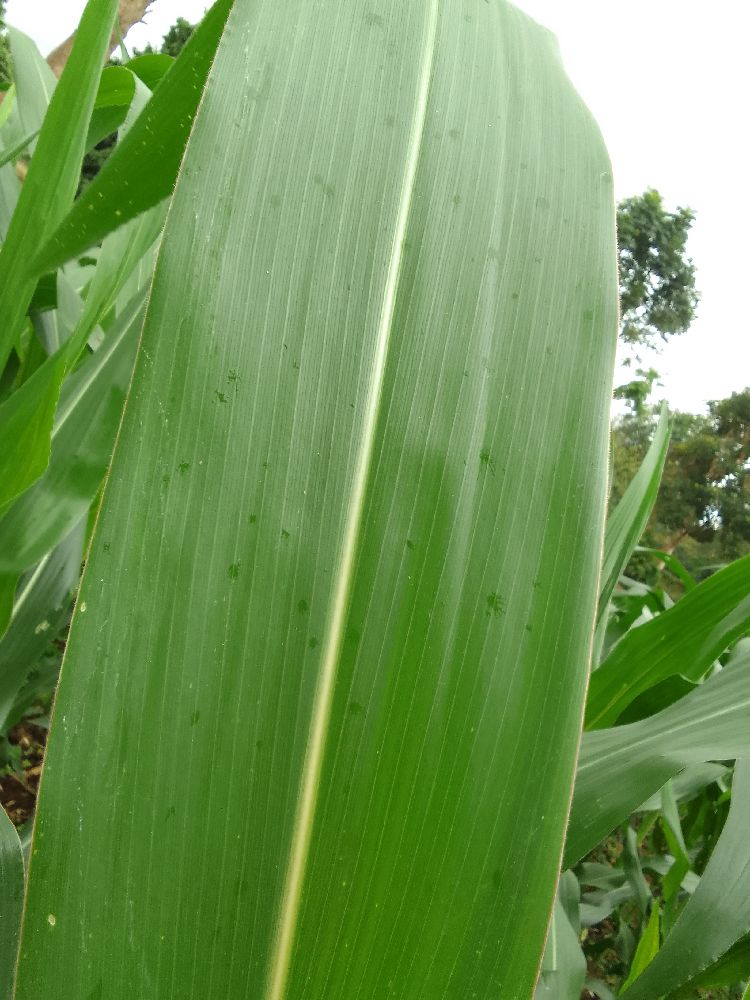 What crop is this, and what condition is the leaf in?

maize, healthy
